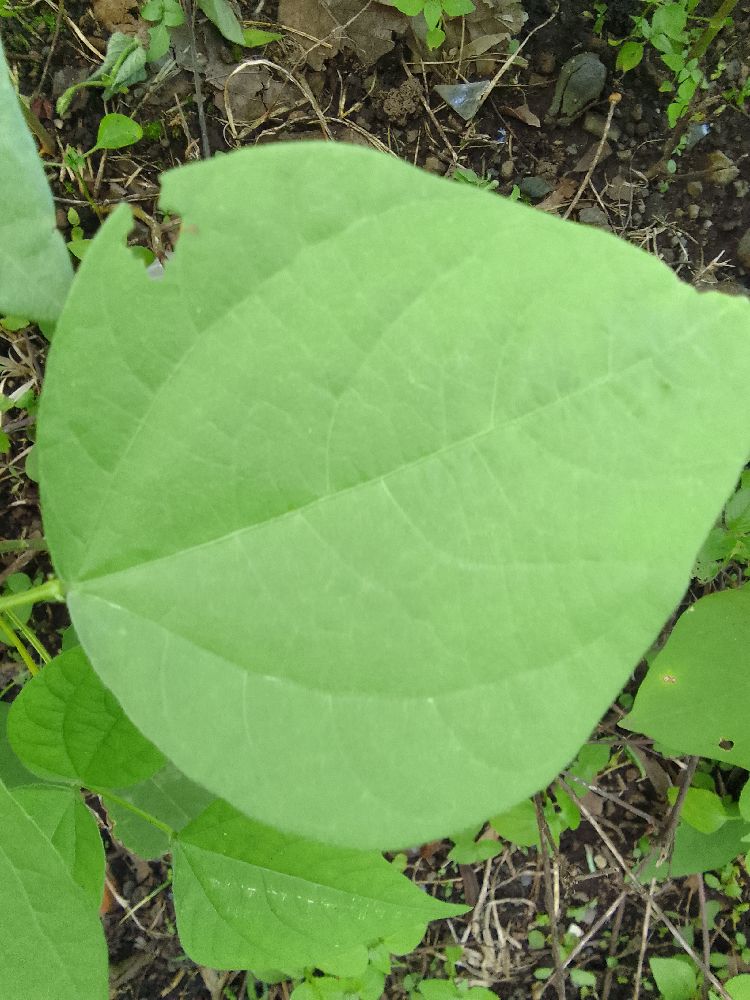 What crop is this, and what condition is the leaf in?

common bean, healthy
